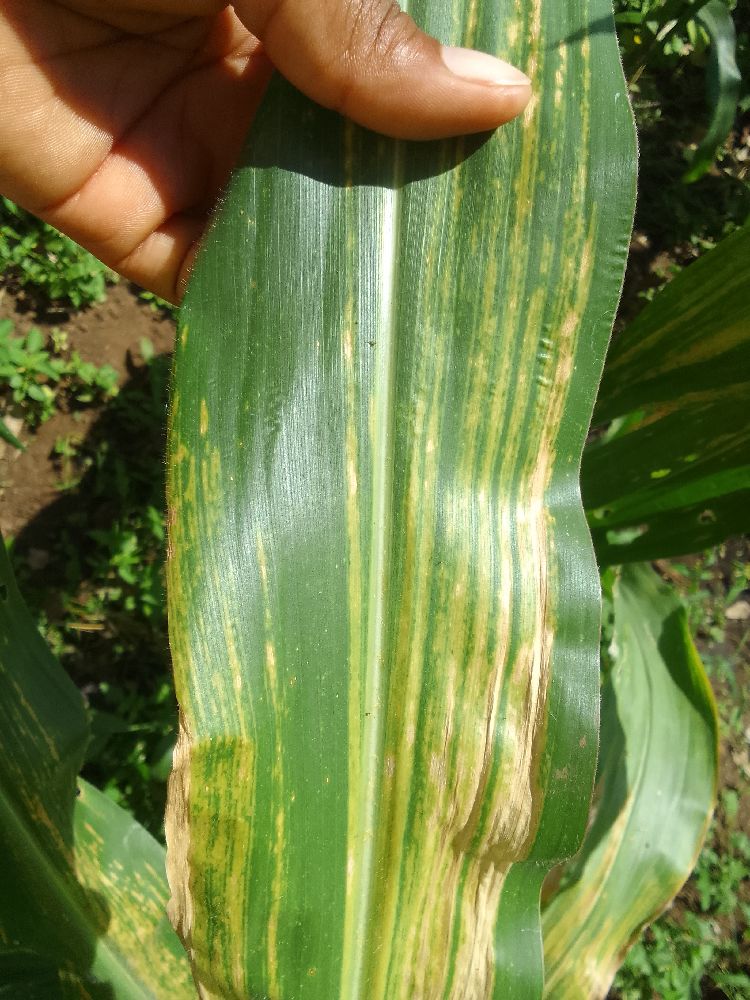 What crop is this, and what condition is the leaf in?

maize, maize lethal necrosis
